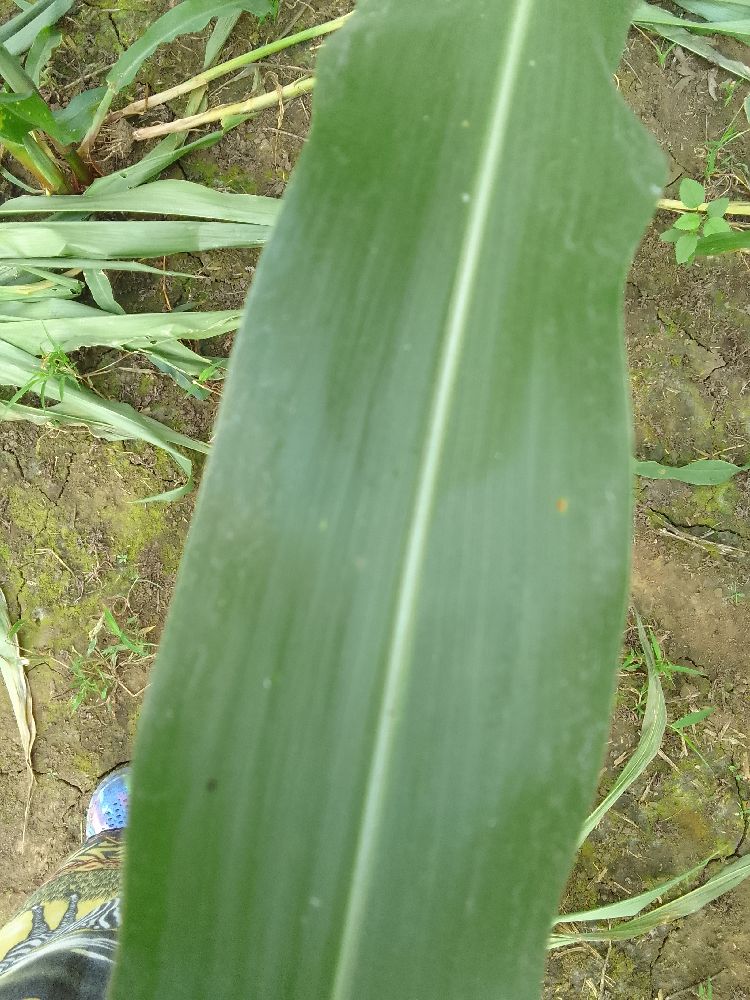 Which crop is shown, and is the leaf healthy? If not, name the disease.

maize, healthy
